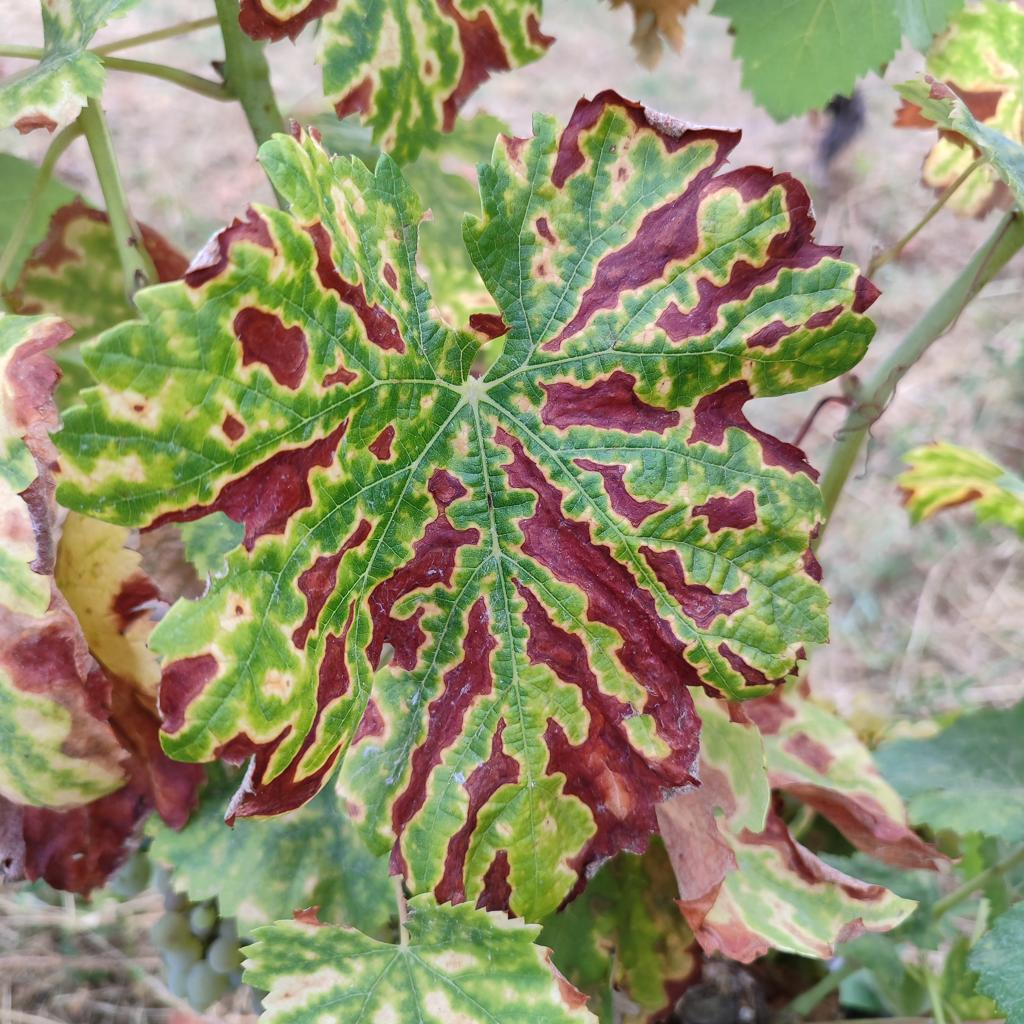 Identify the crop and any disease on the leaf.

grapevine, esca complex
